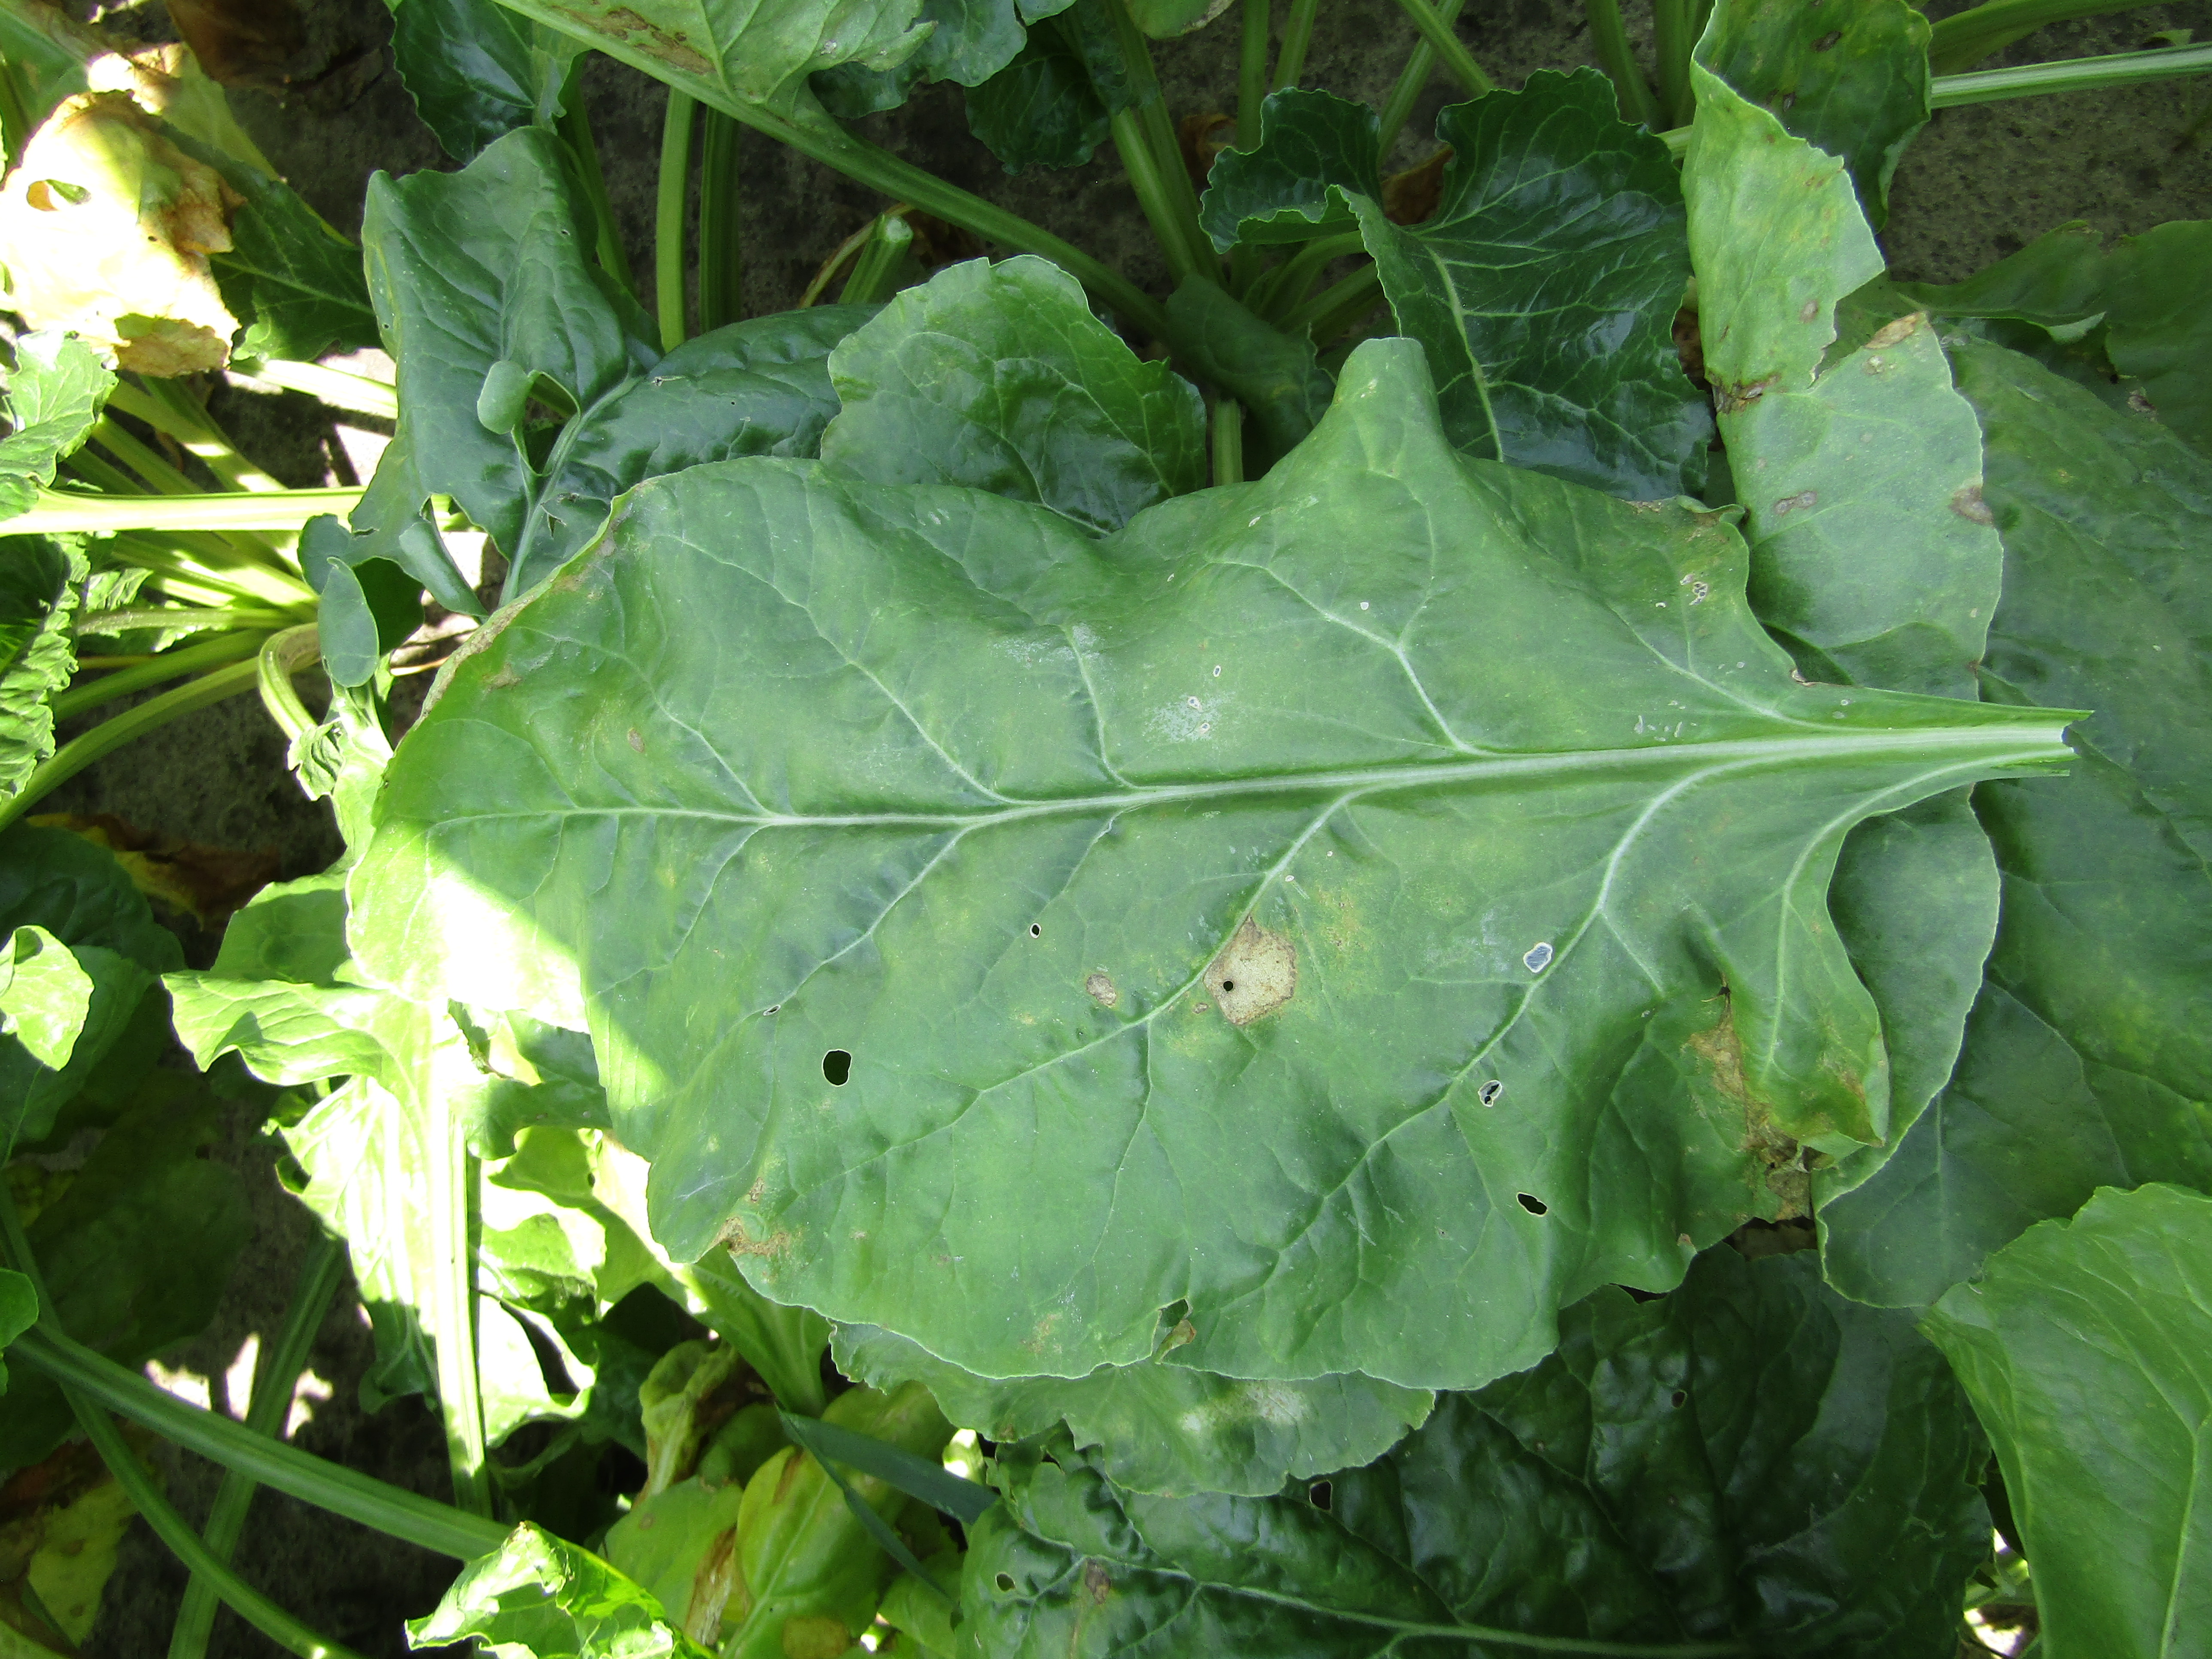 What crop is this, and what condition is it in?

beet, cercospora
